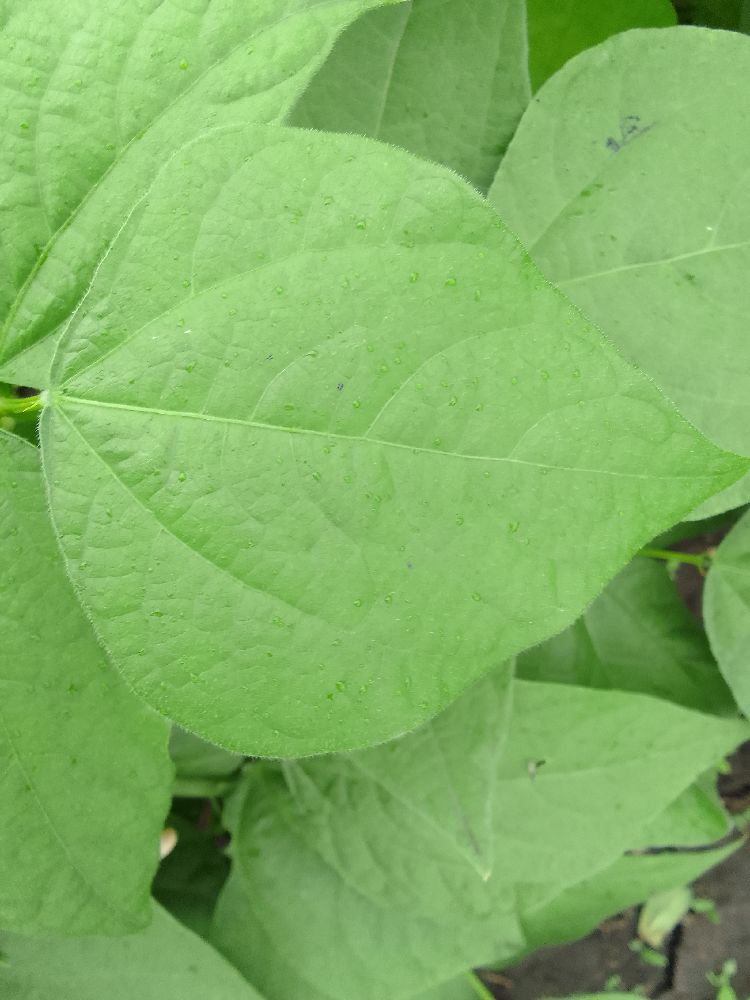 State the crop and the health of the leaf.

common bean, healthy
